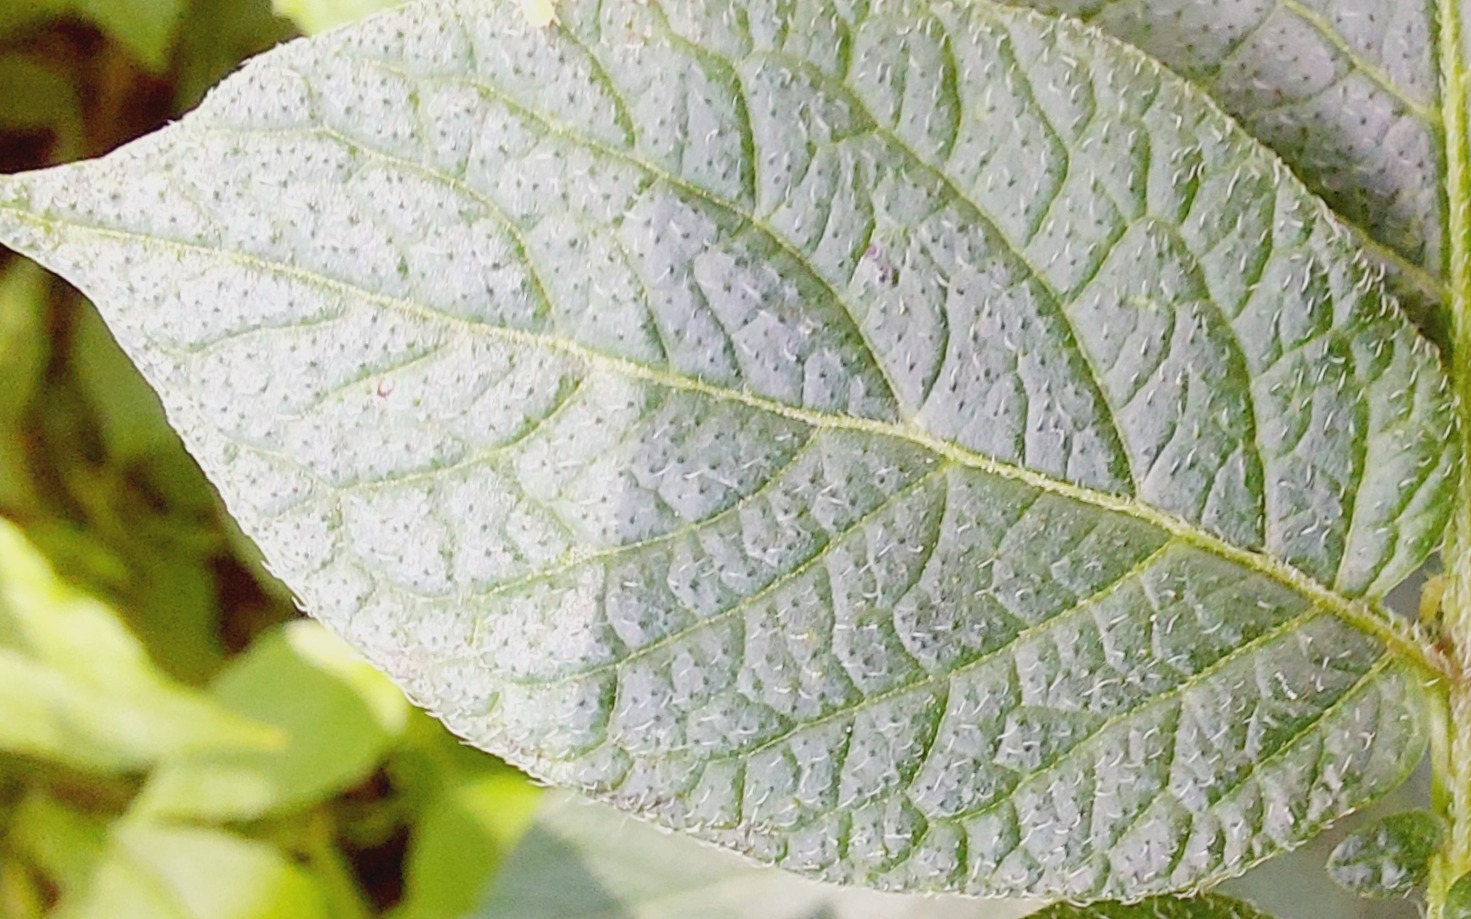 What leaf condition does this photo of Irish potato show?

healthy
